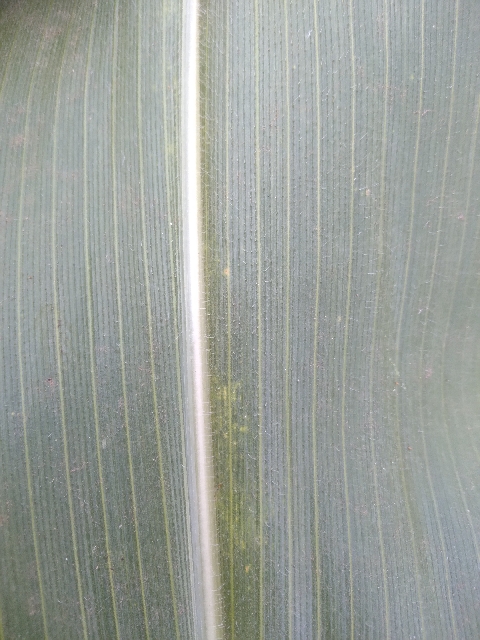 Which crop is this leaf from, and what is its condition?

maize, healthy
